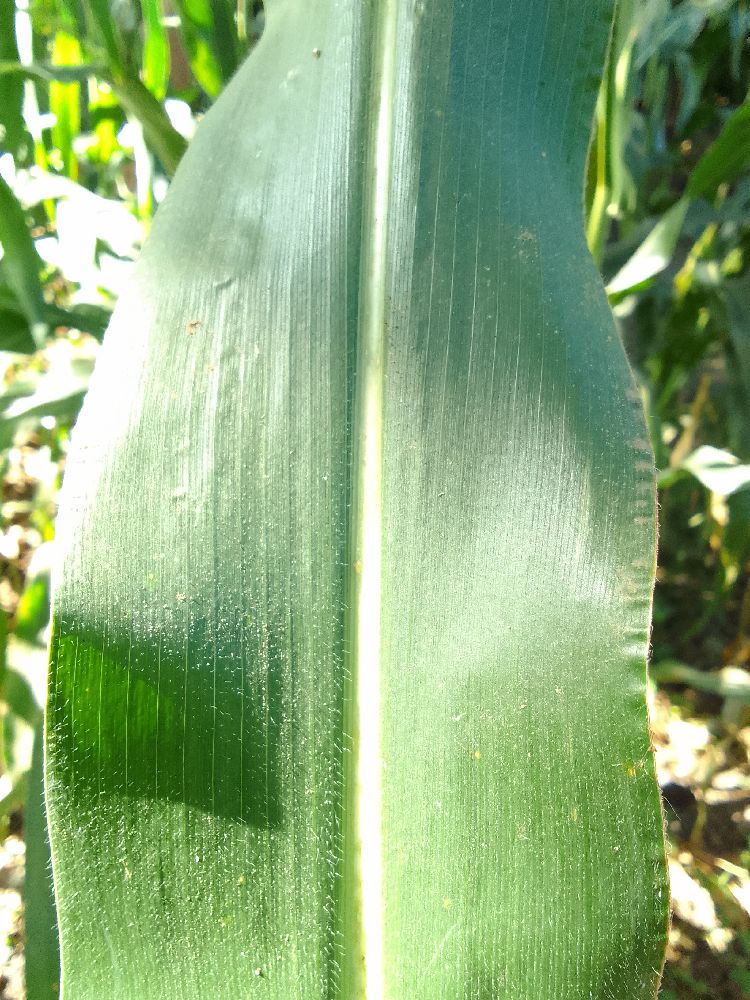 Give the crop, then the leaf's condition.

maize, healthy
